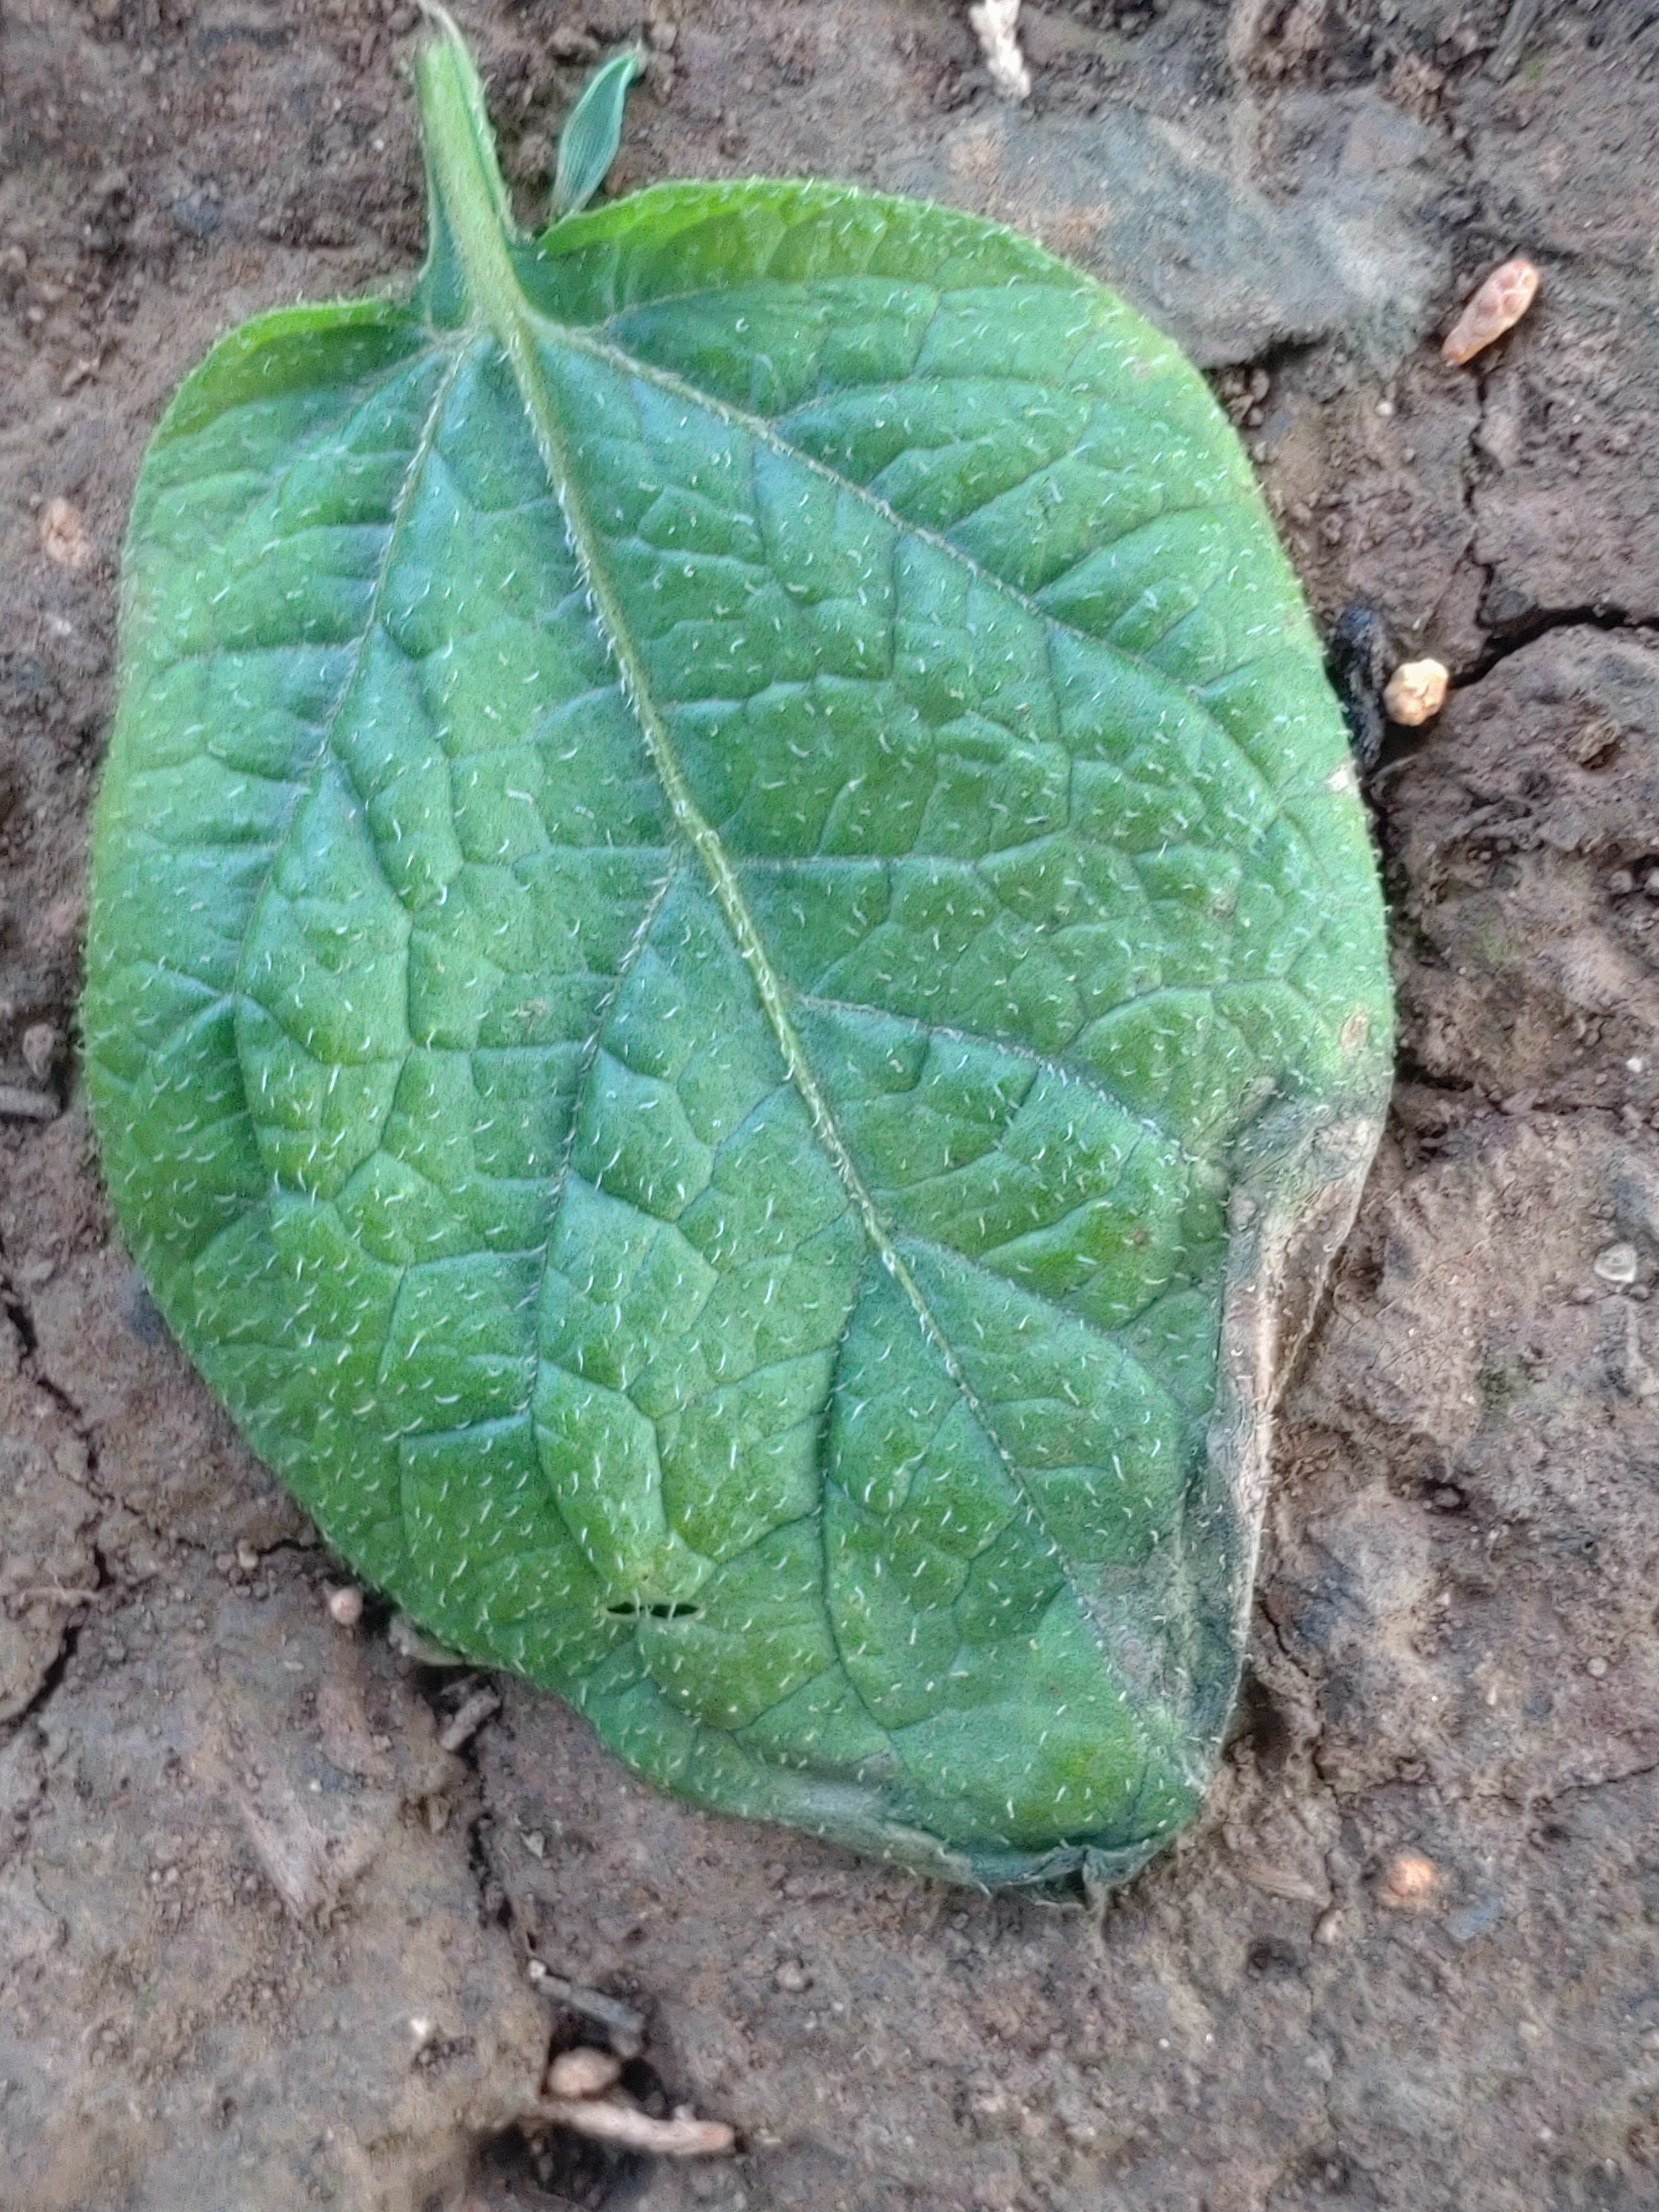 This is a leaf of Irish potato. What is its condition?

early blight
